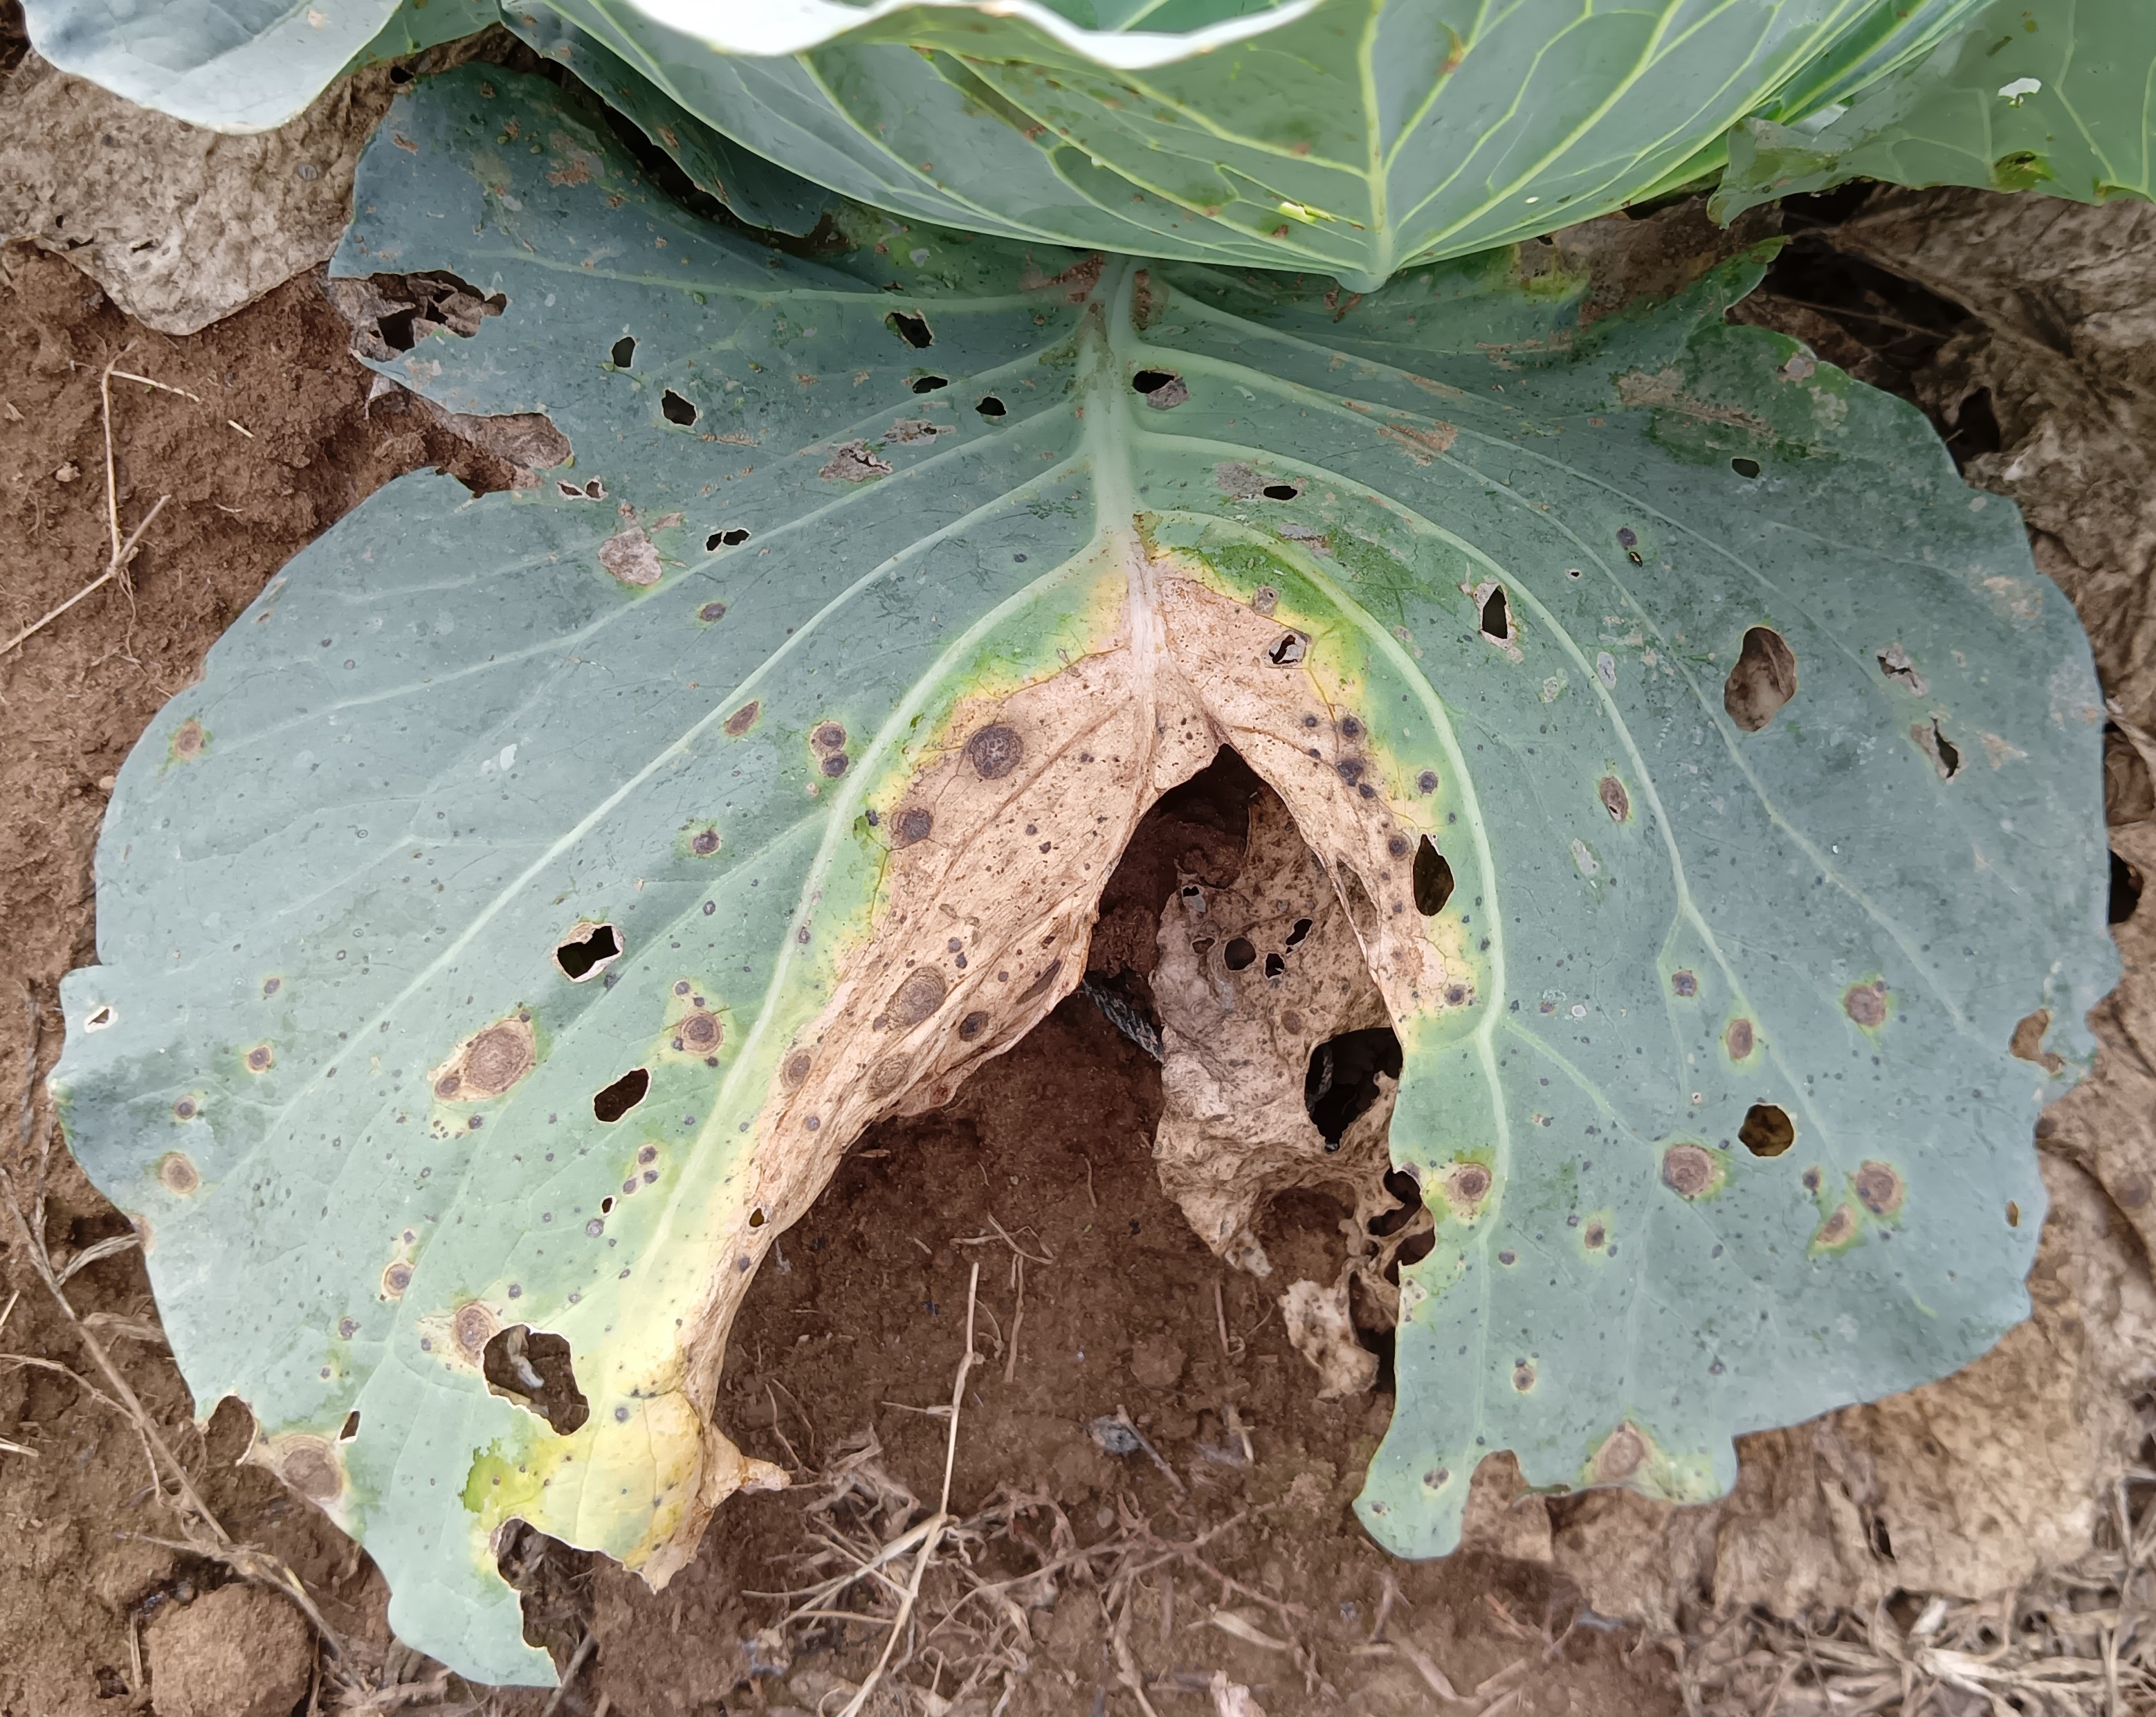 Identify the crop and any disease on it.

cabbage, alternaria
